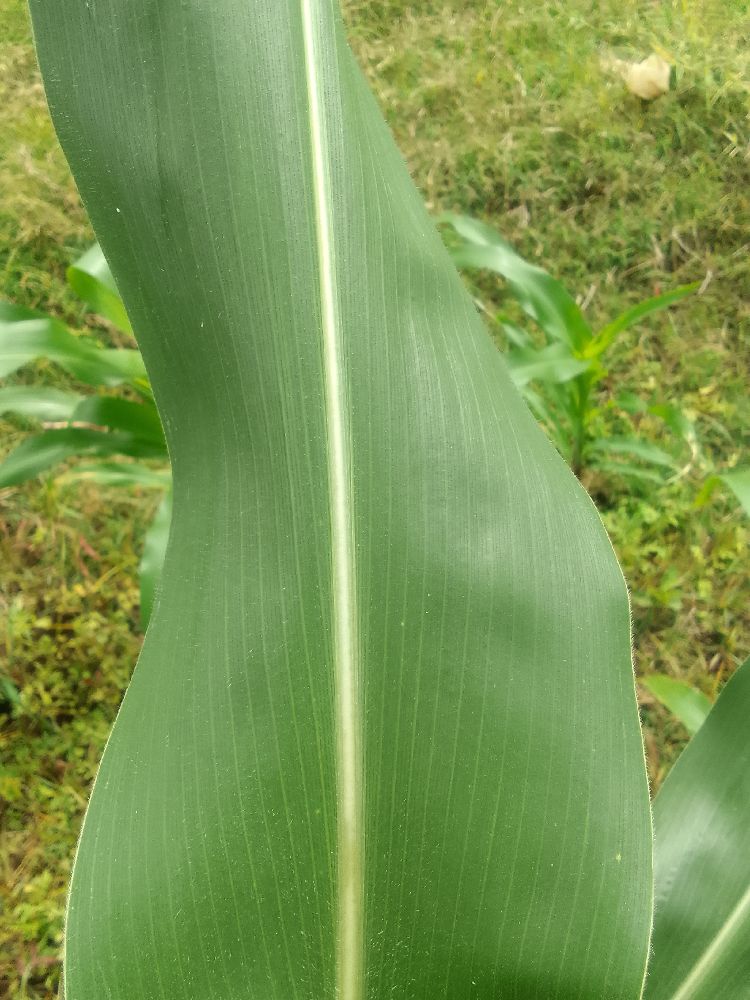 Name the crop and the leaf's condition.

maize, healthy
